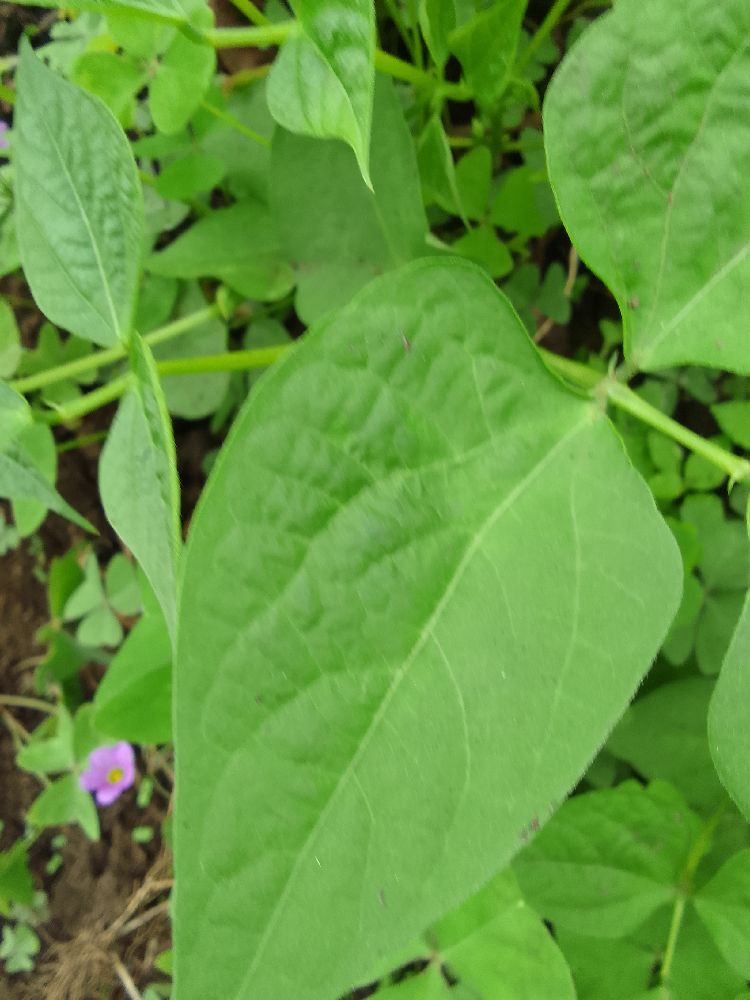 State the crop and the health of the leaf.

common bean, healthy
